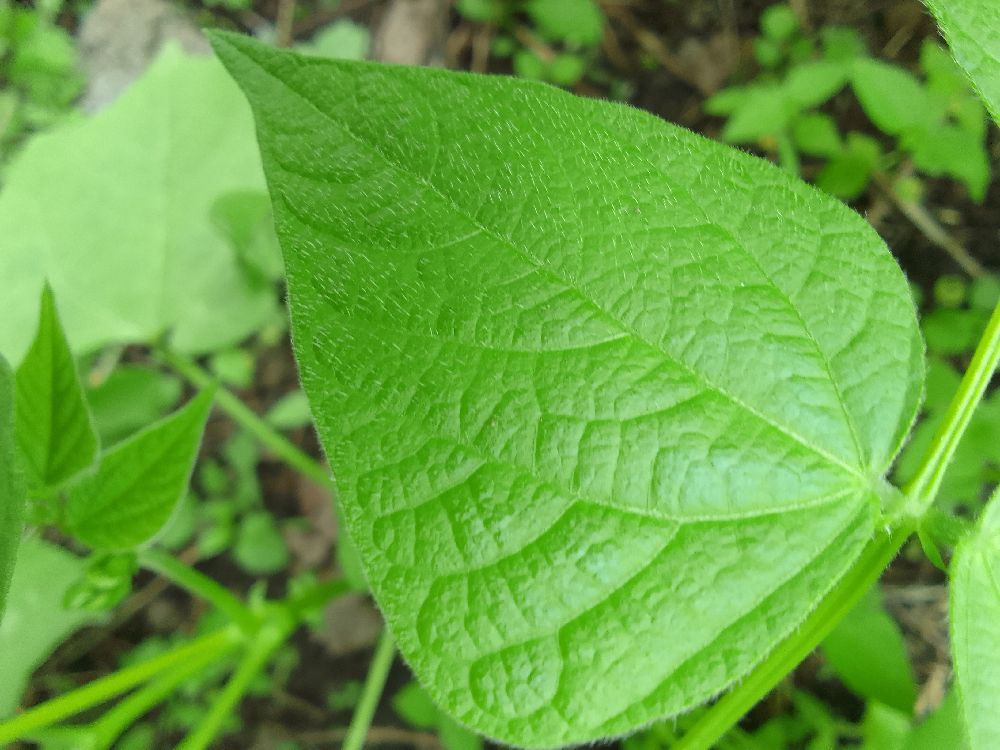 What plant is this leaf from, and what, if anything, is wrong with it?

common bean, healthy
